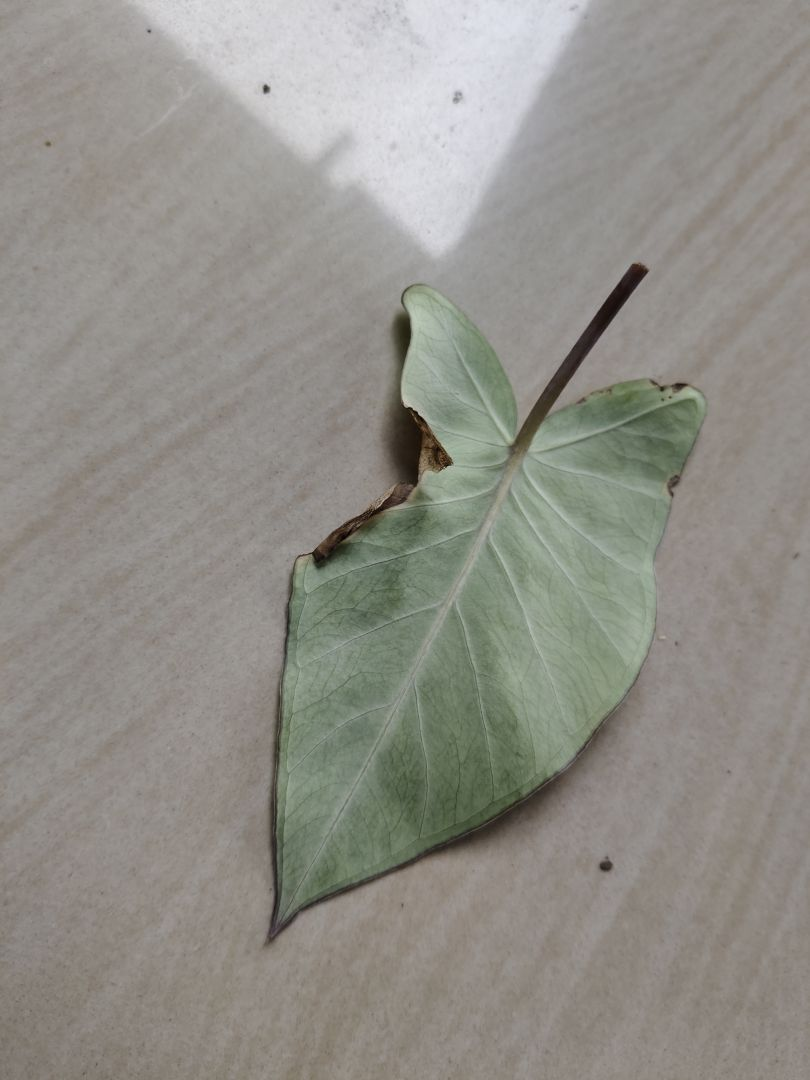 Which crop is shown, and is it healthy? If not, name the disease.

taro, leaf blight
